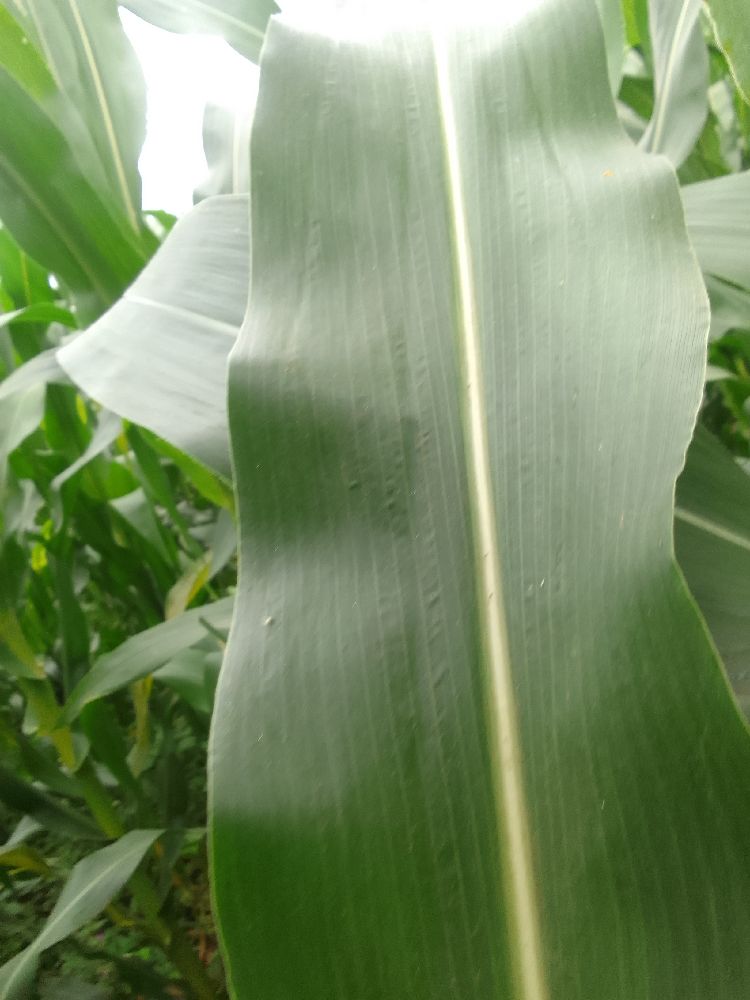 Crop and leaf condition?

maize, healthy
